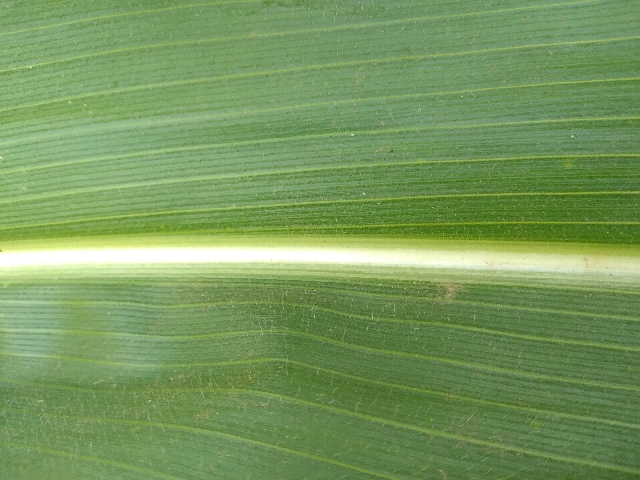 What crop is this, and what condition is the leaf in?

maize, healthy
